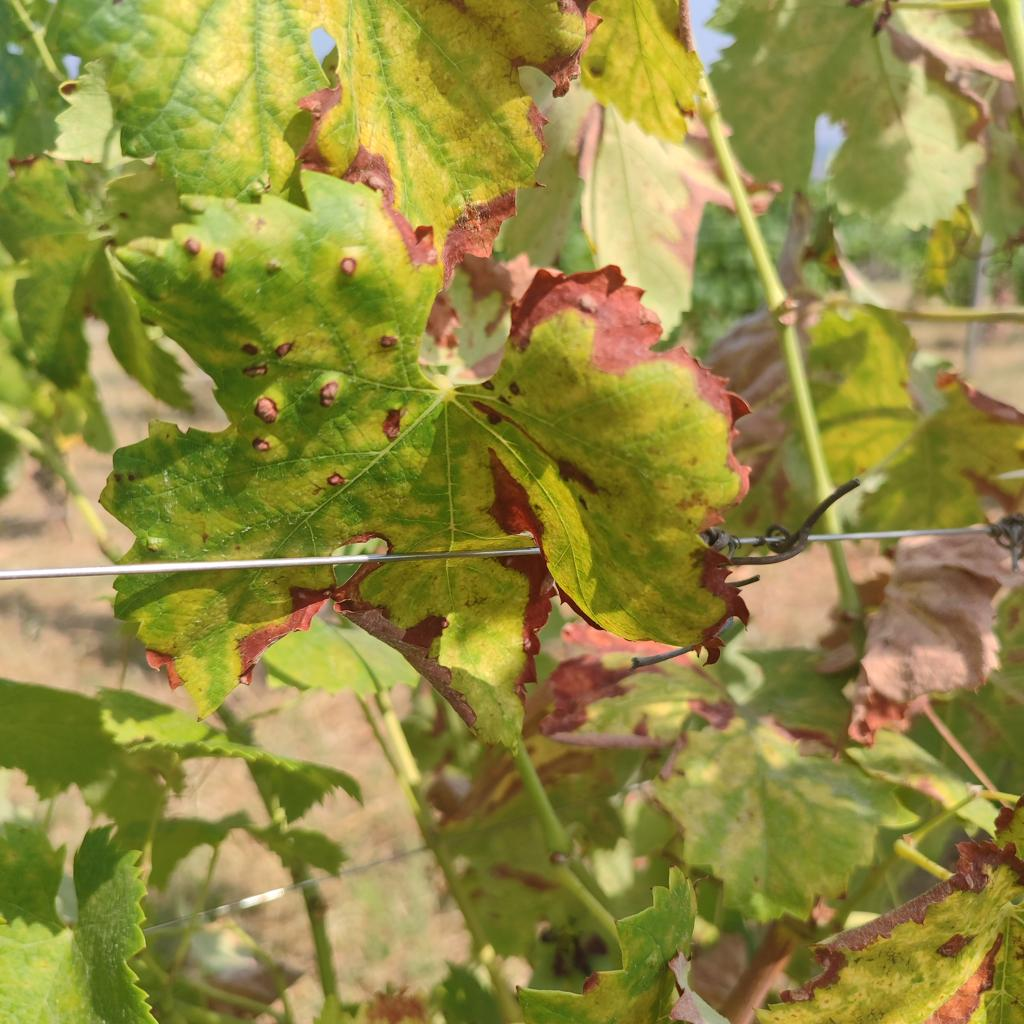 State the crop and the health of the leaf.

grapevine, esca complex
